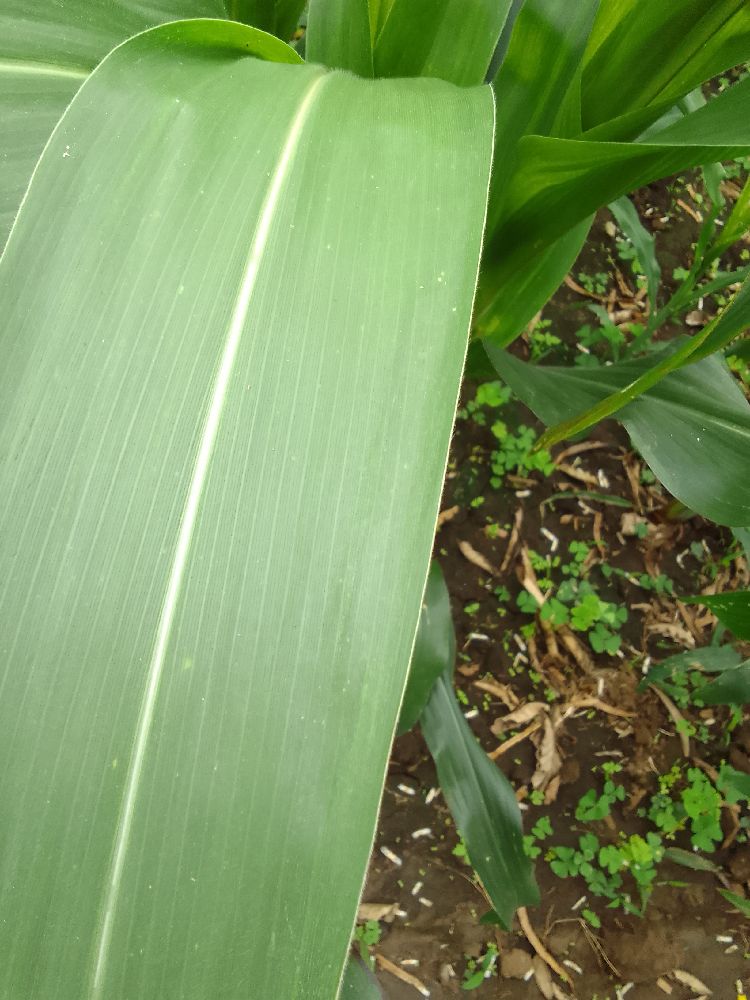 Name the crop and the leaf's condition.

maize, healthy
